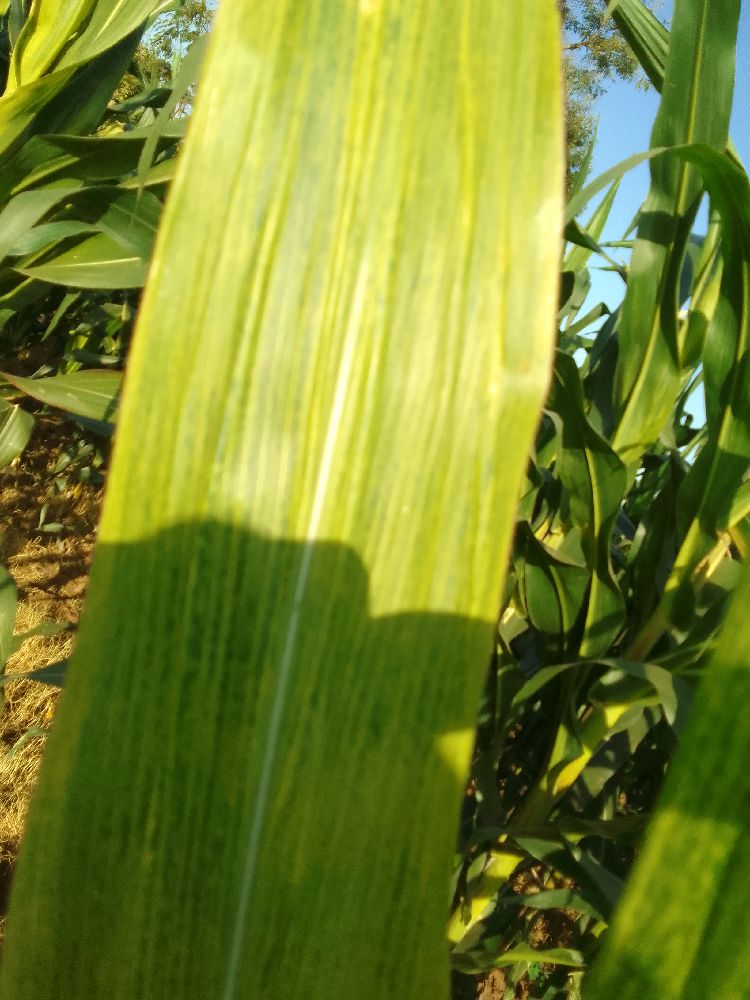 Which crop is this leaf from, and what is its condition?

maize, maize lethal necrosis
